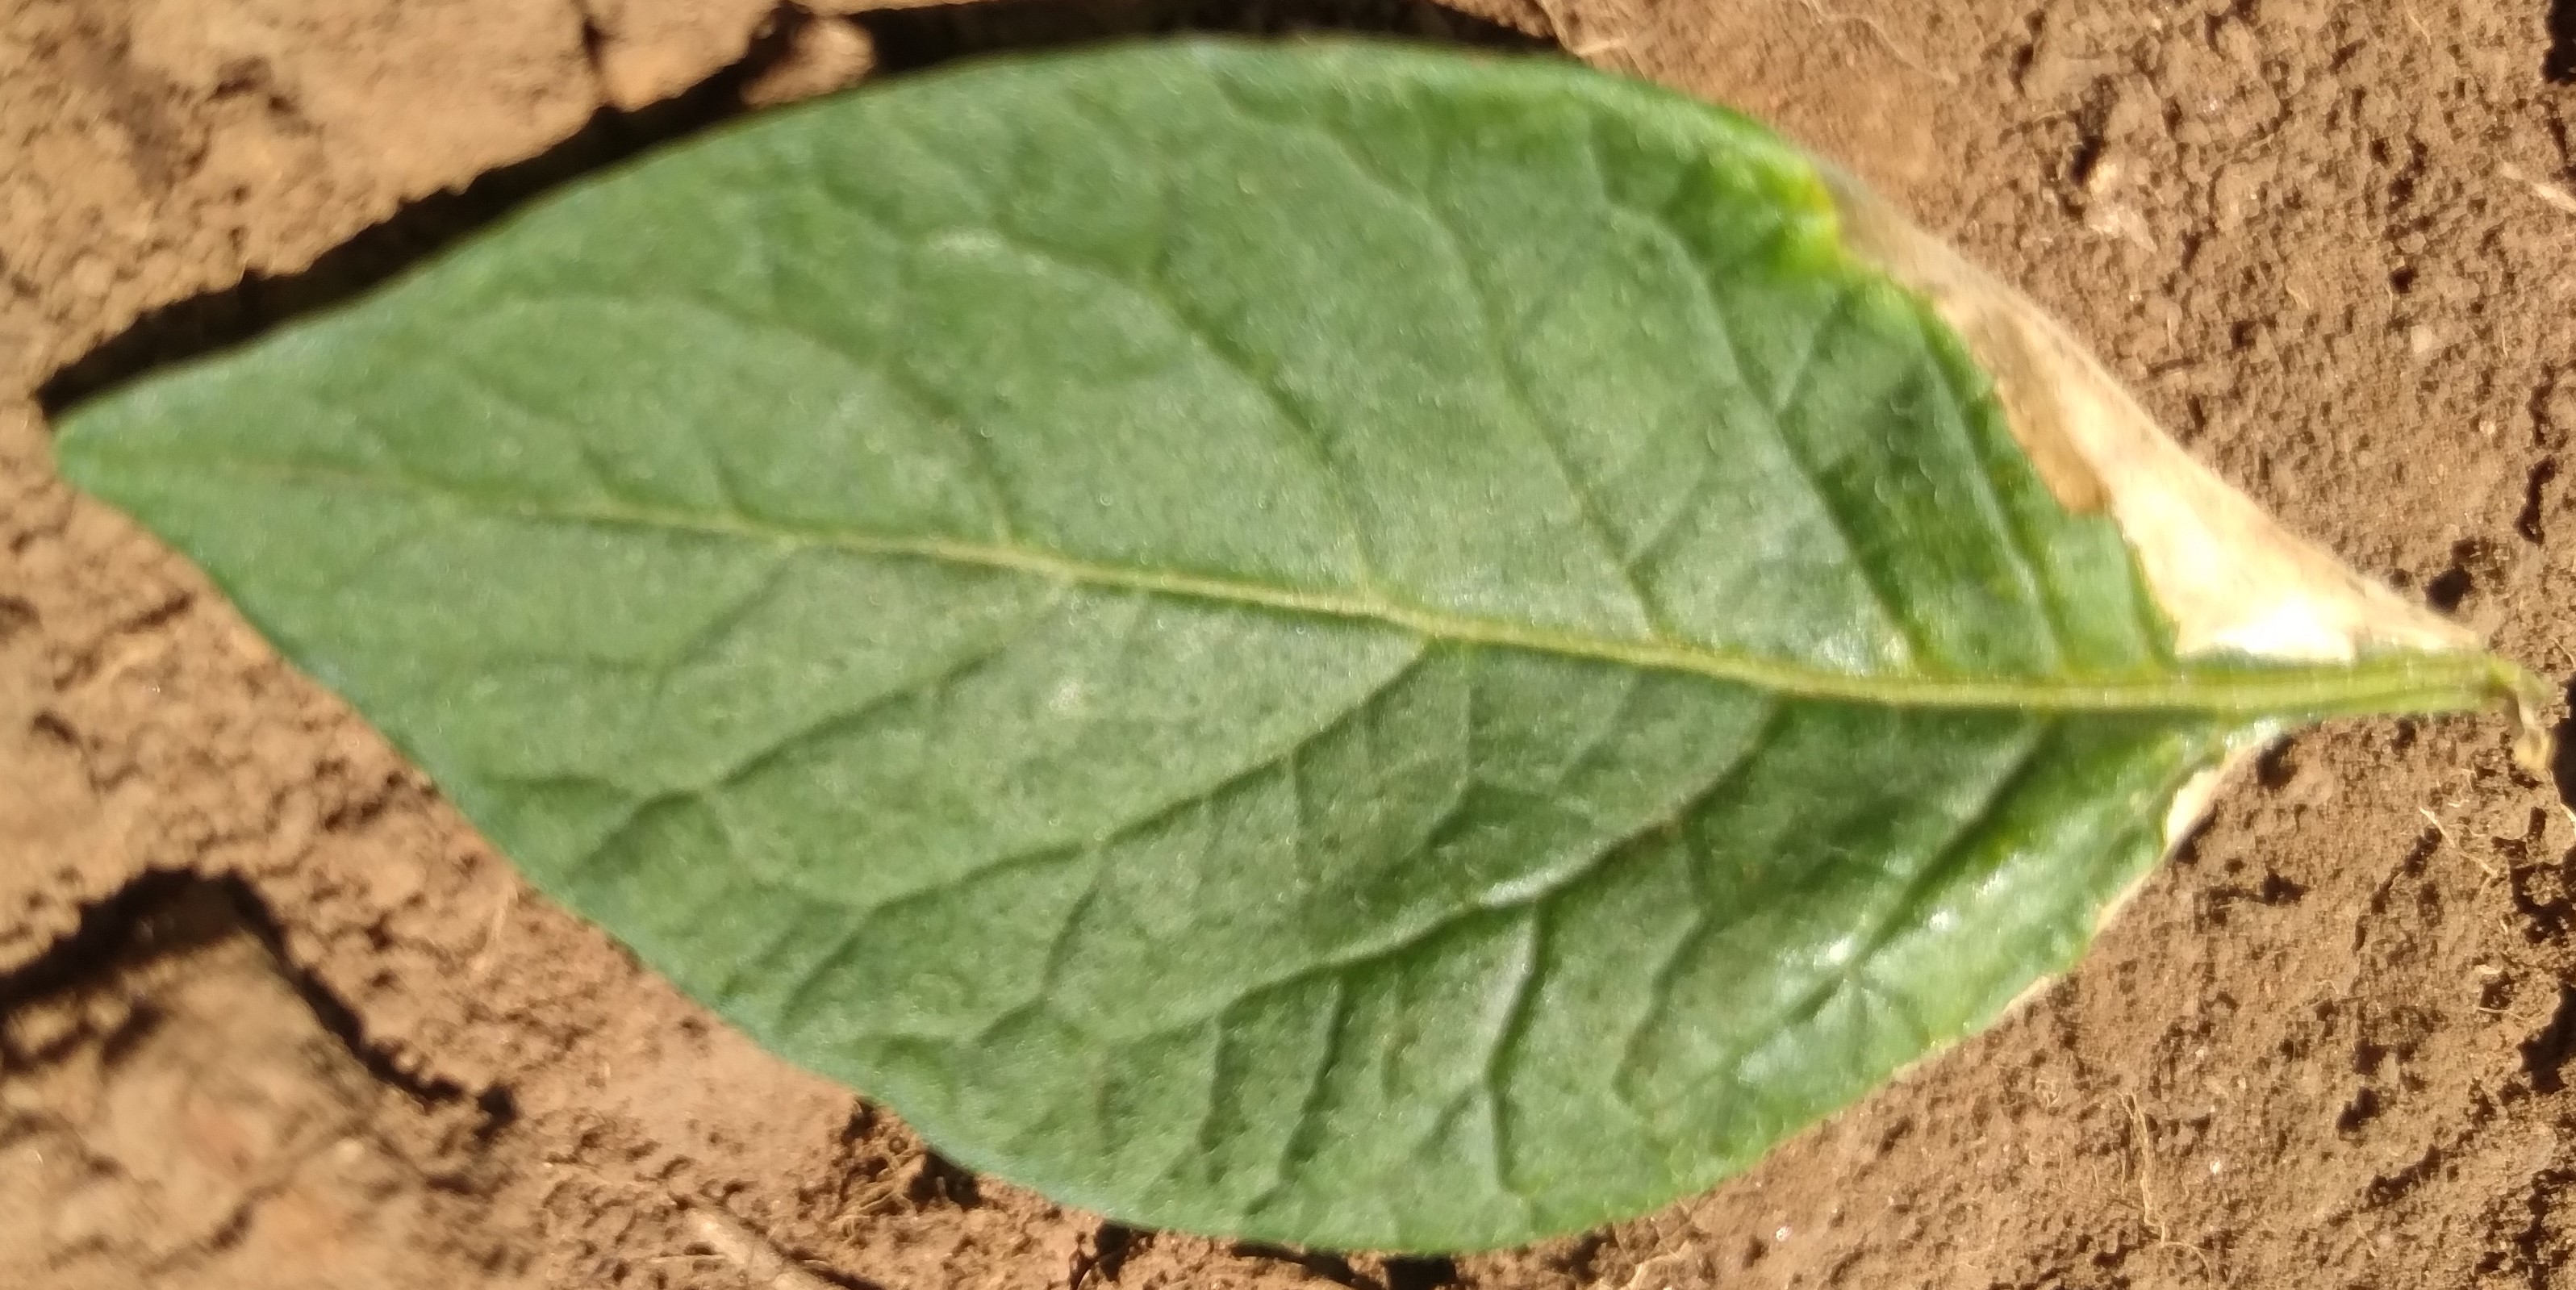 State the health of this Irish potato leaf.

early blight
